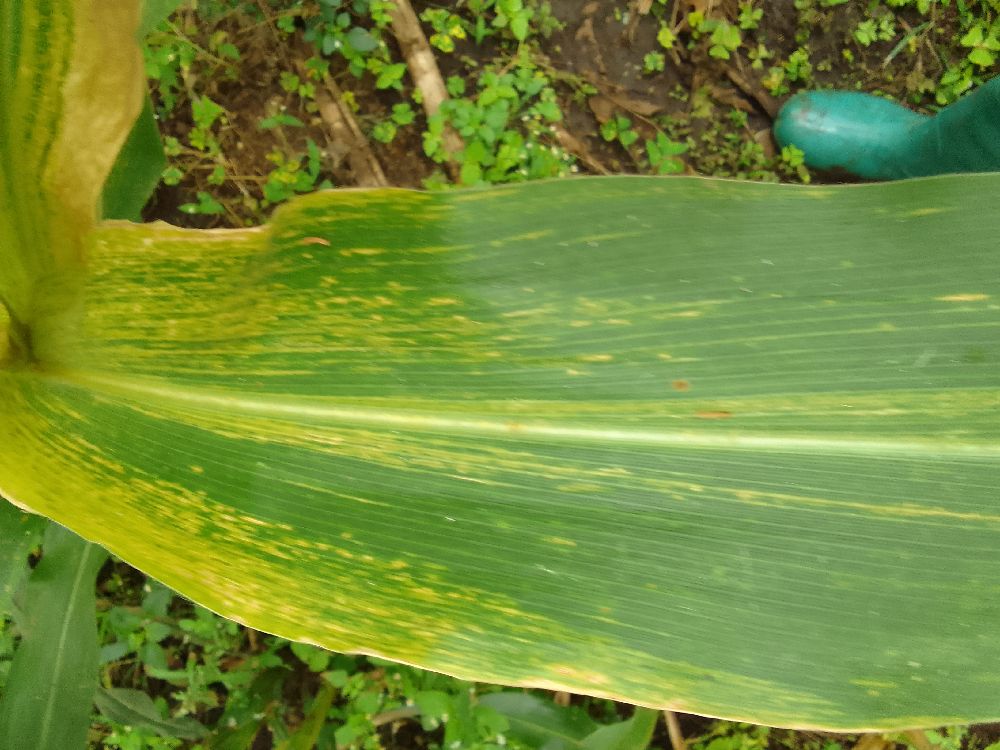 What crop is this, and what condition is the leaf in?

maize, maize lethal necrosis
